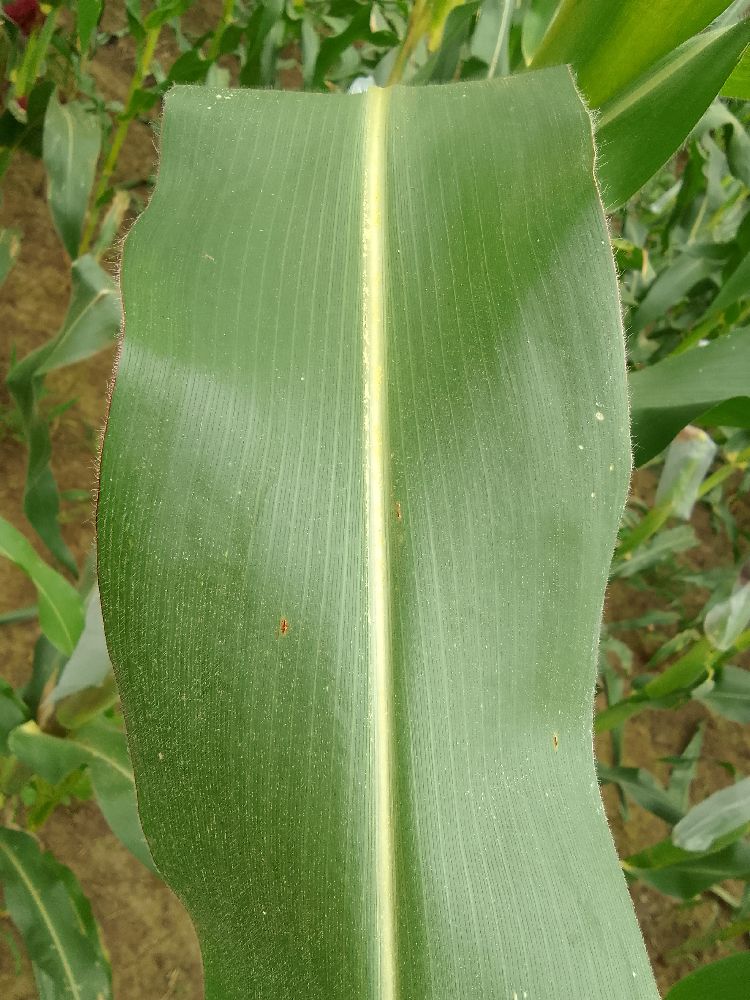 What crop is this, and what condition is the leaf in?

maize, healthy
